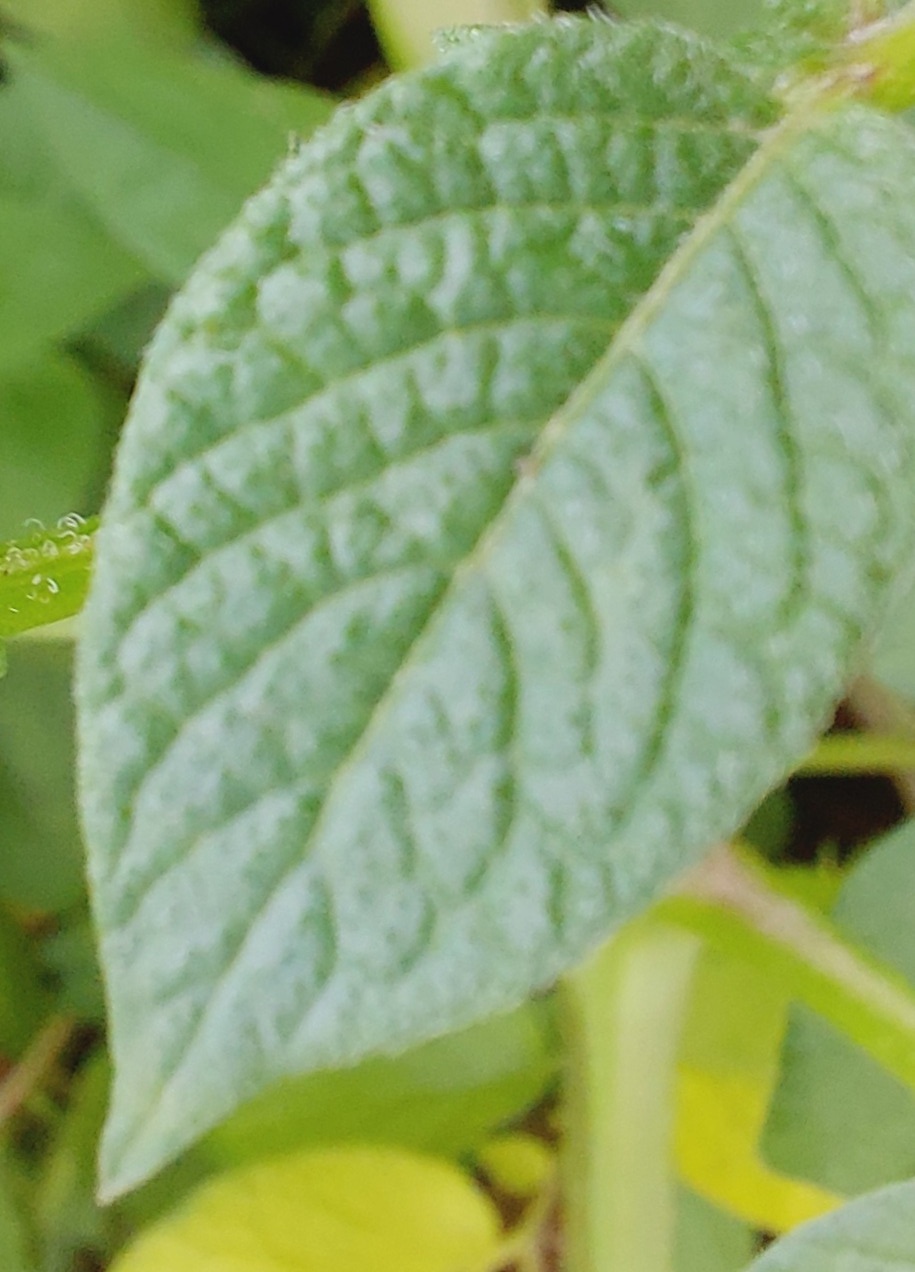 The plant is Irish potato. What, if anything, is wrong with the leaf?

healthy
